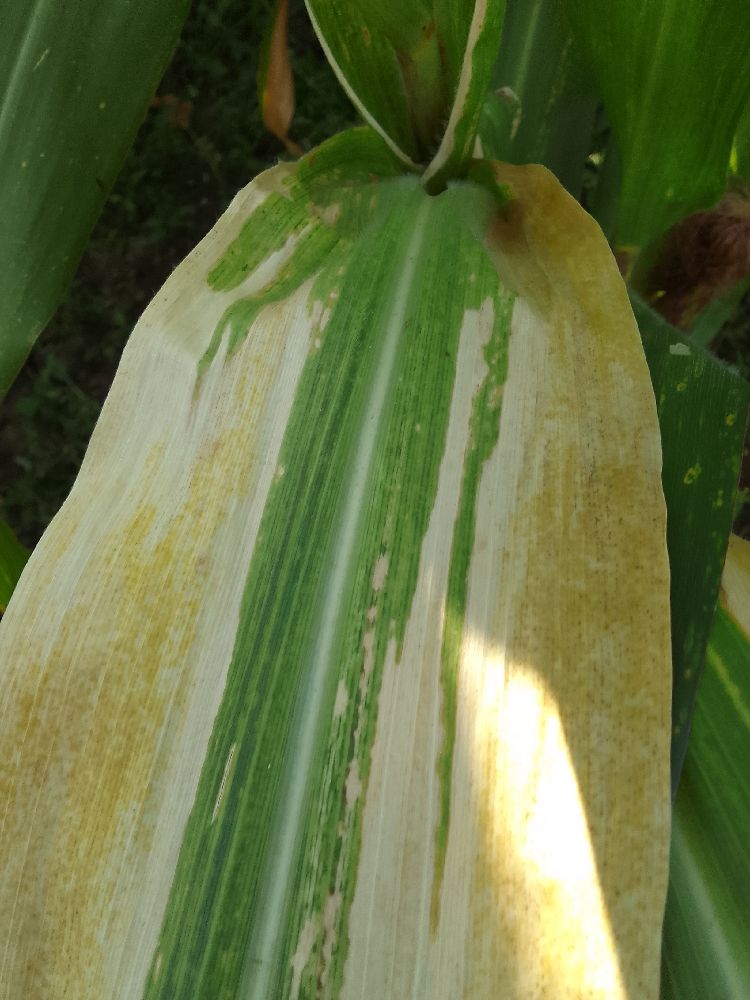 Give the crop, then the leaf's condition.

maize, maize lethal necrosis
